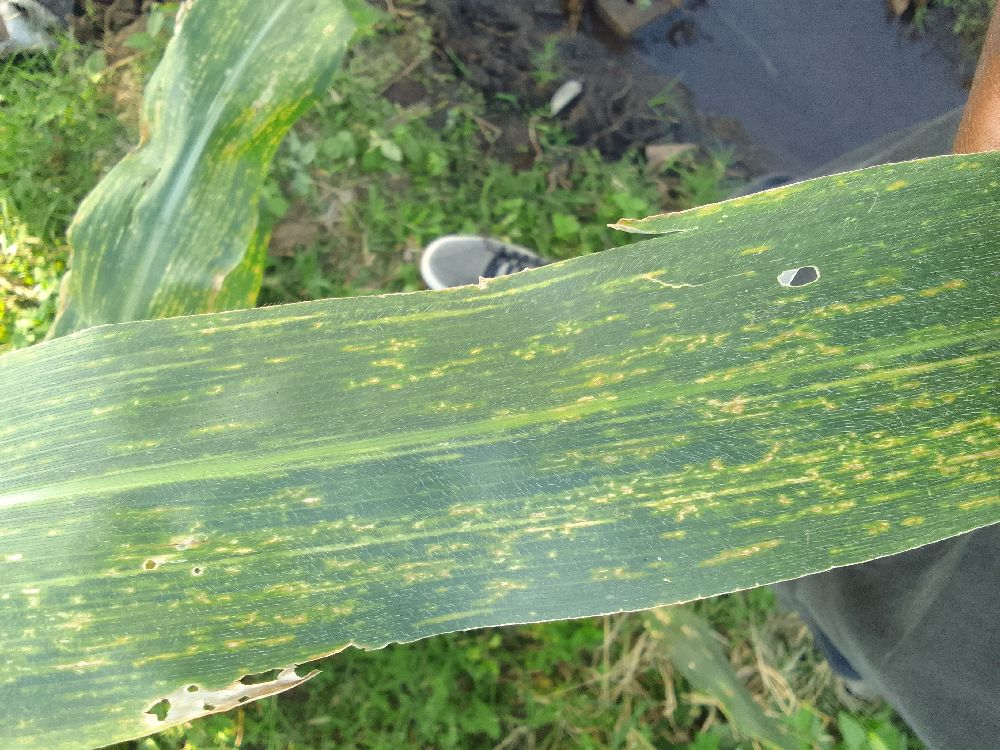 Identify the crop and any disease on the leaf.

maize, maize lethal necrosis
